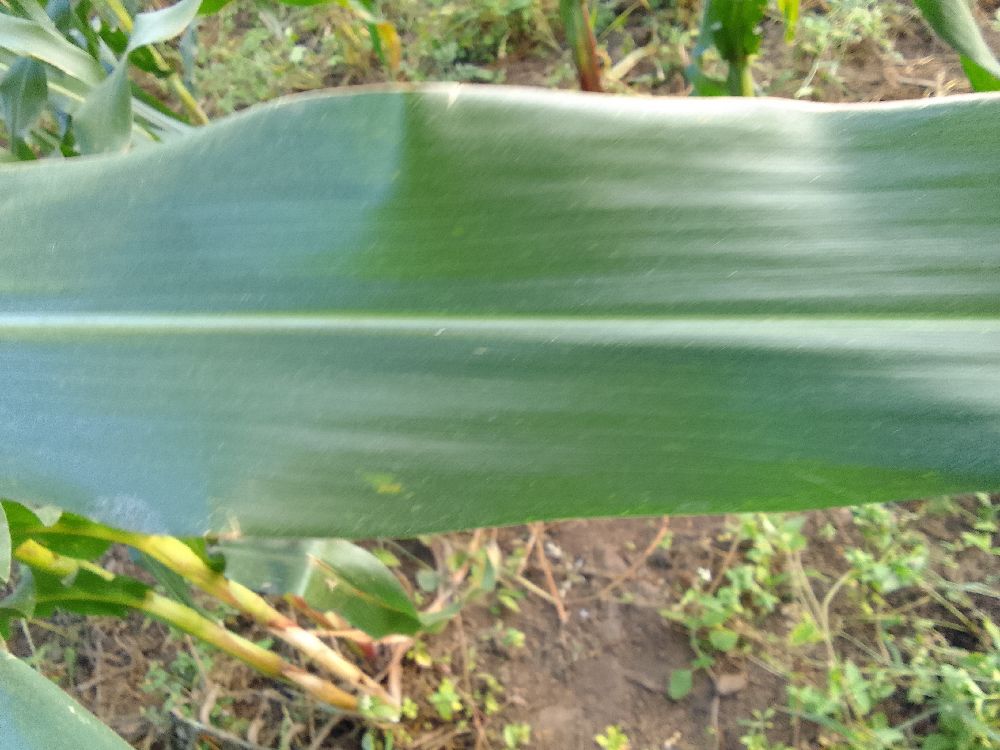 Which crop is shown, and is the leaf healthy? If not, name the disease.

maize, healthy
